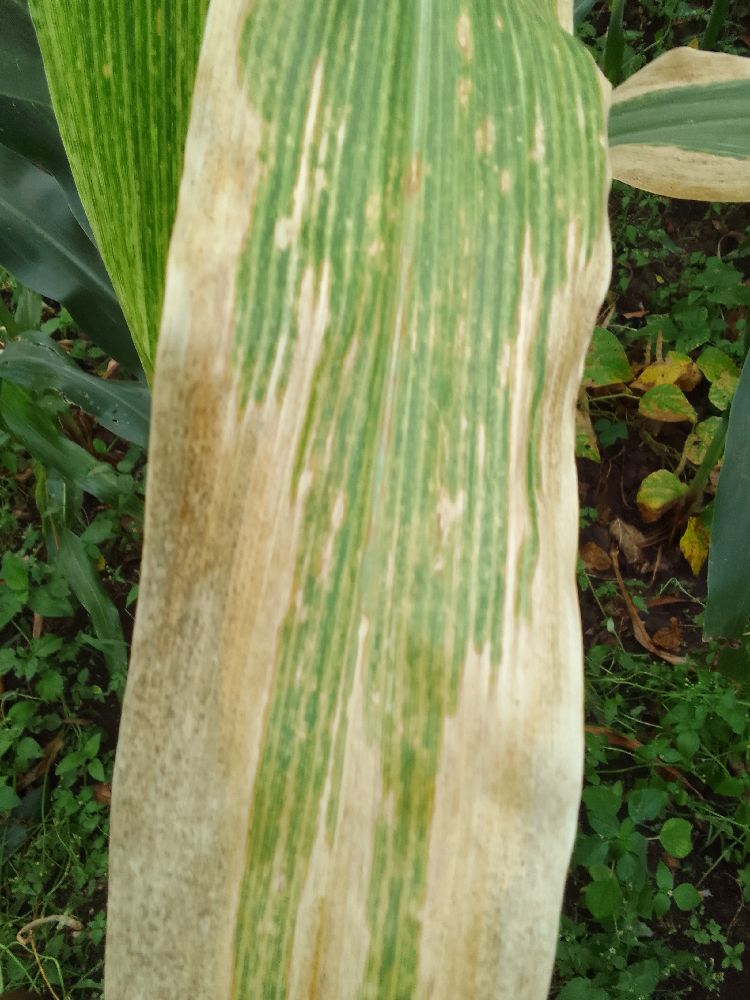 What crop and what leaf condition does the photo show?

maize, maize lethal necrosis
